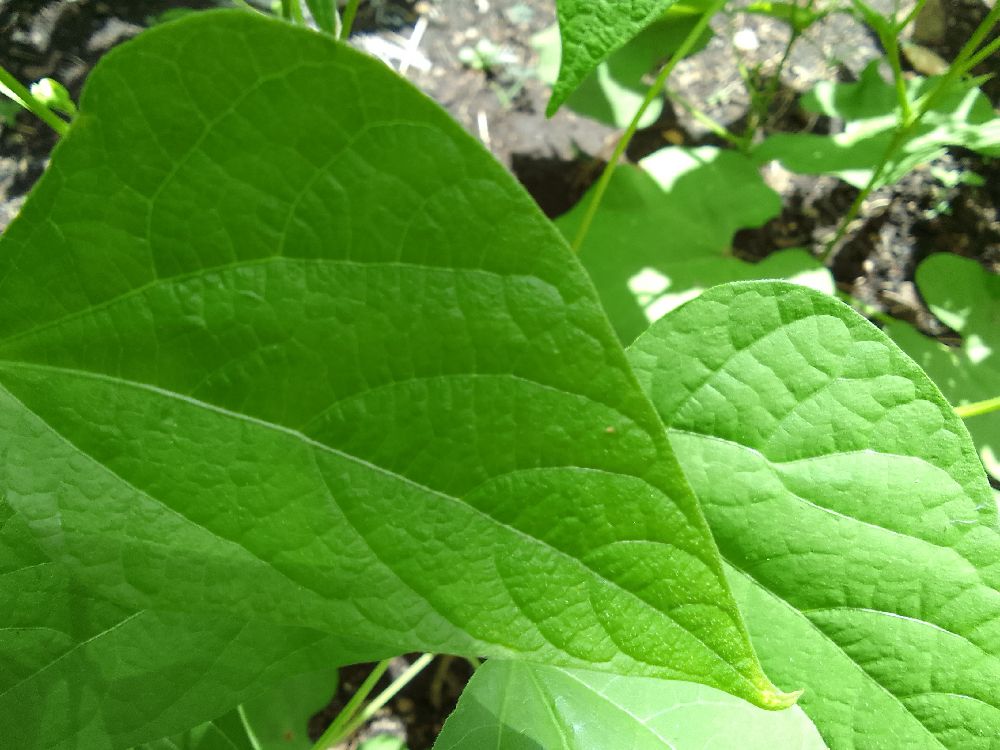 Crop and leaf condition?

common bean, healthy
